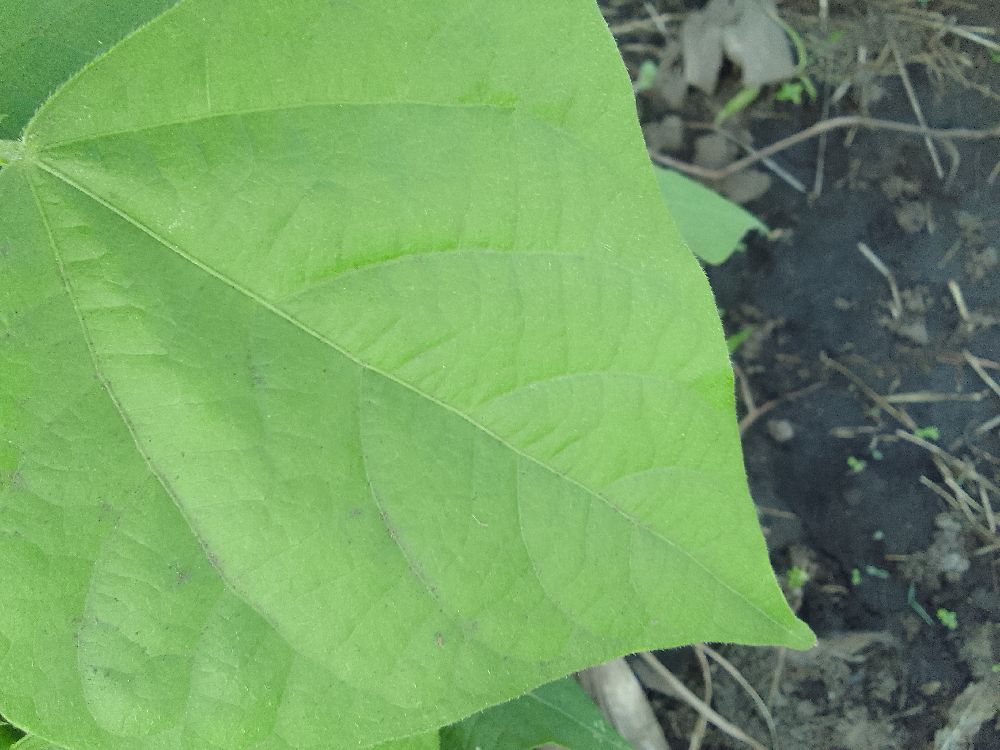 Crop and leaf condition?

common bean, healthy
